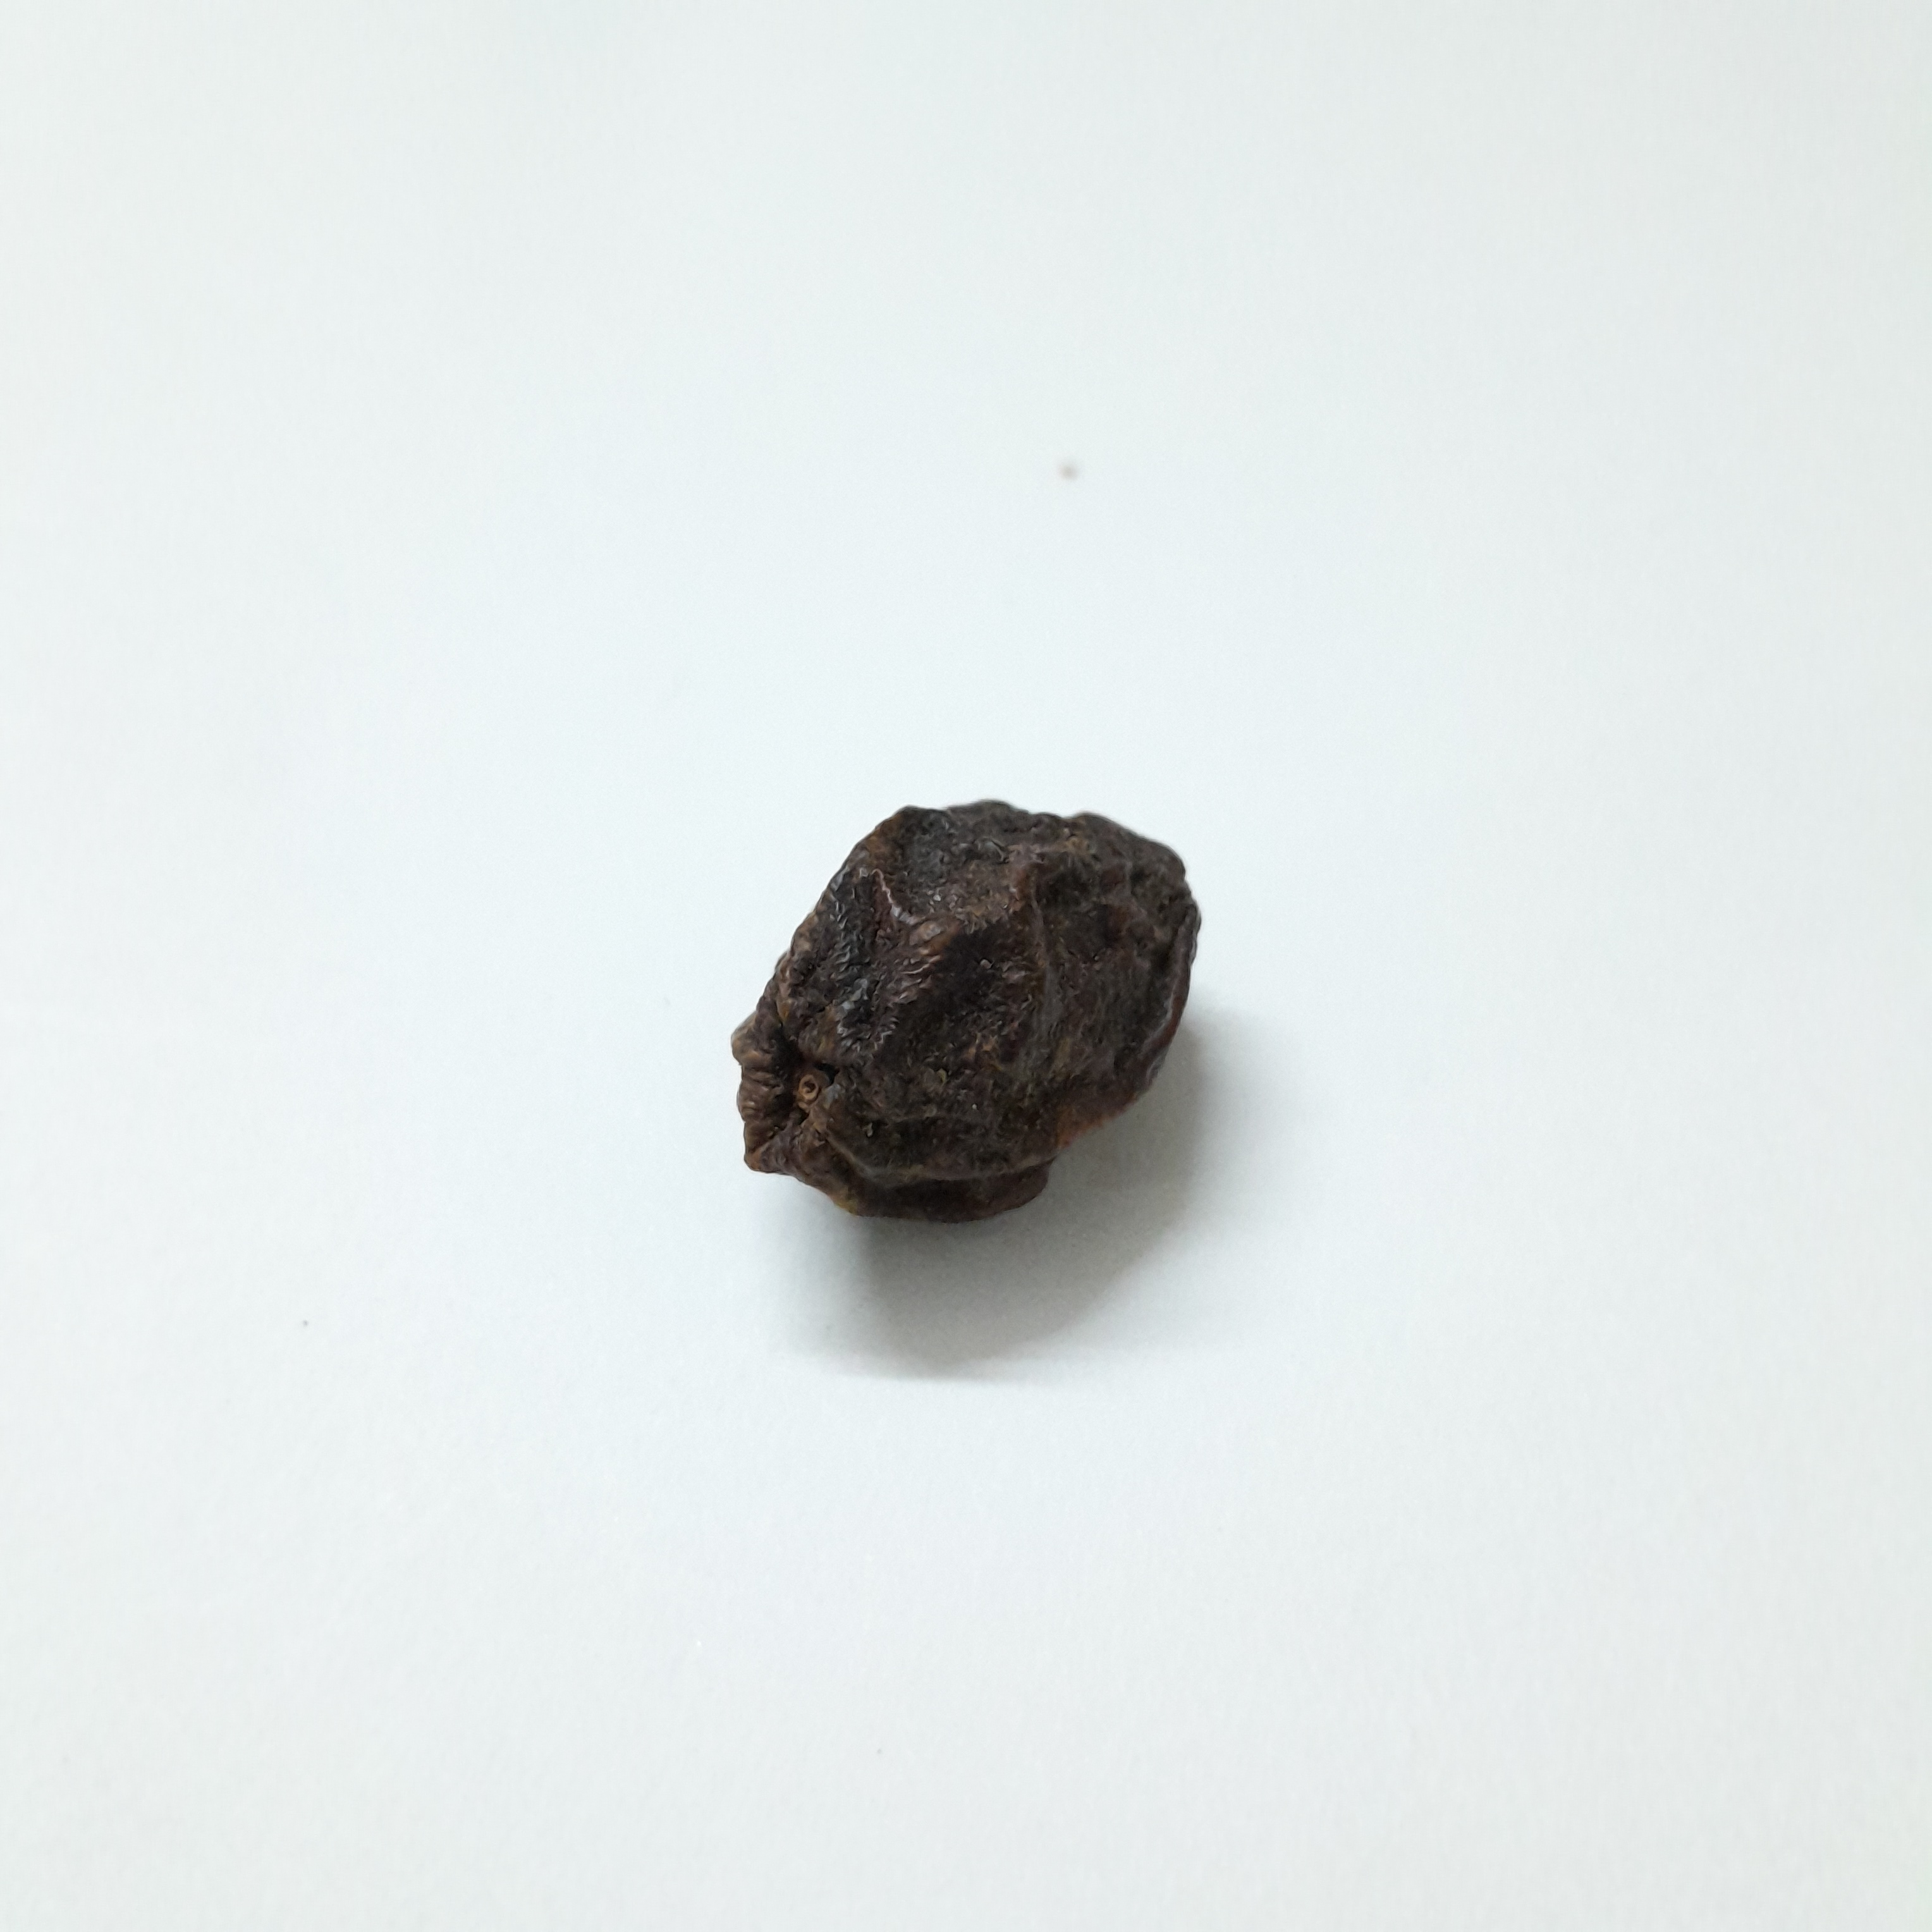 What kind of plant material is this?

kadukharik
